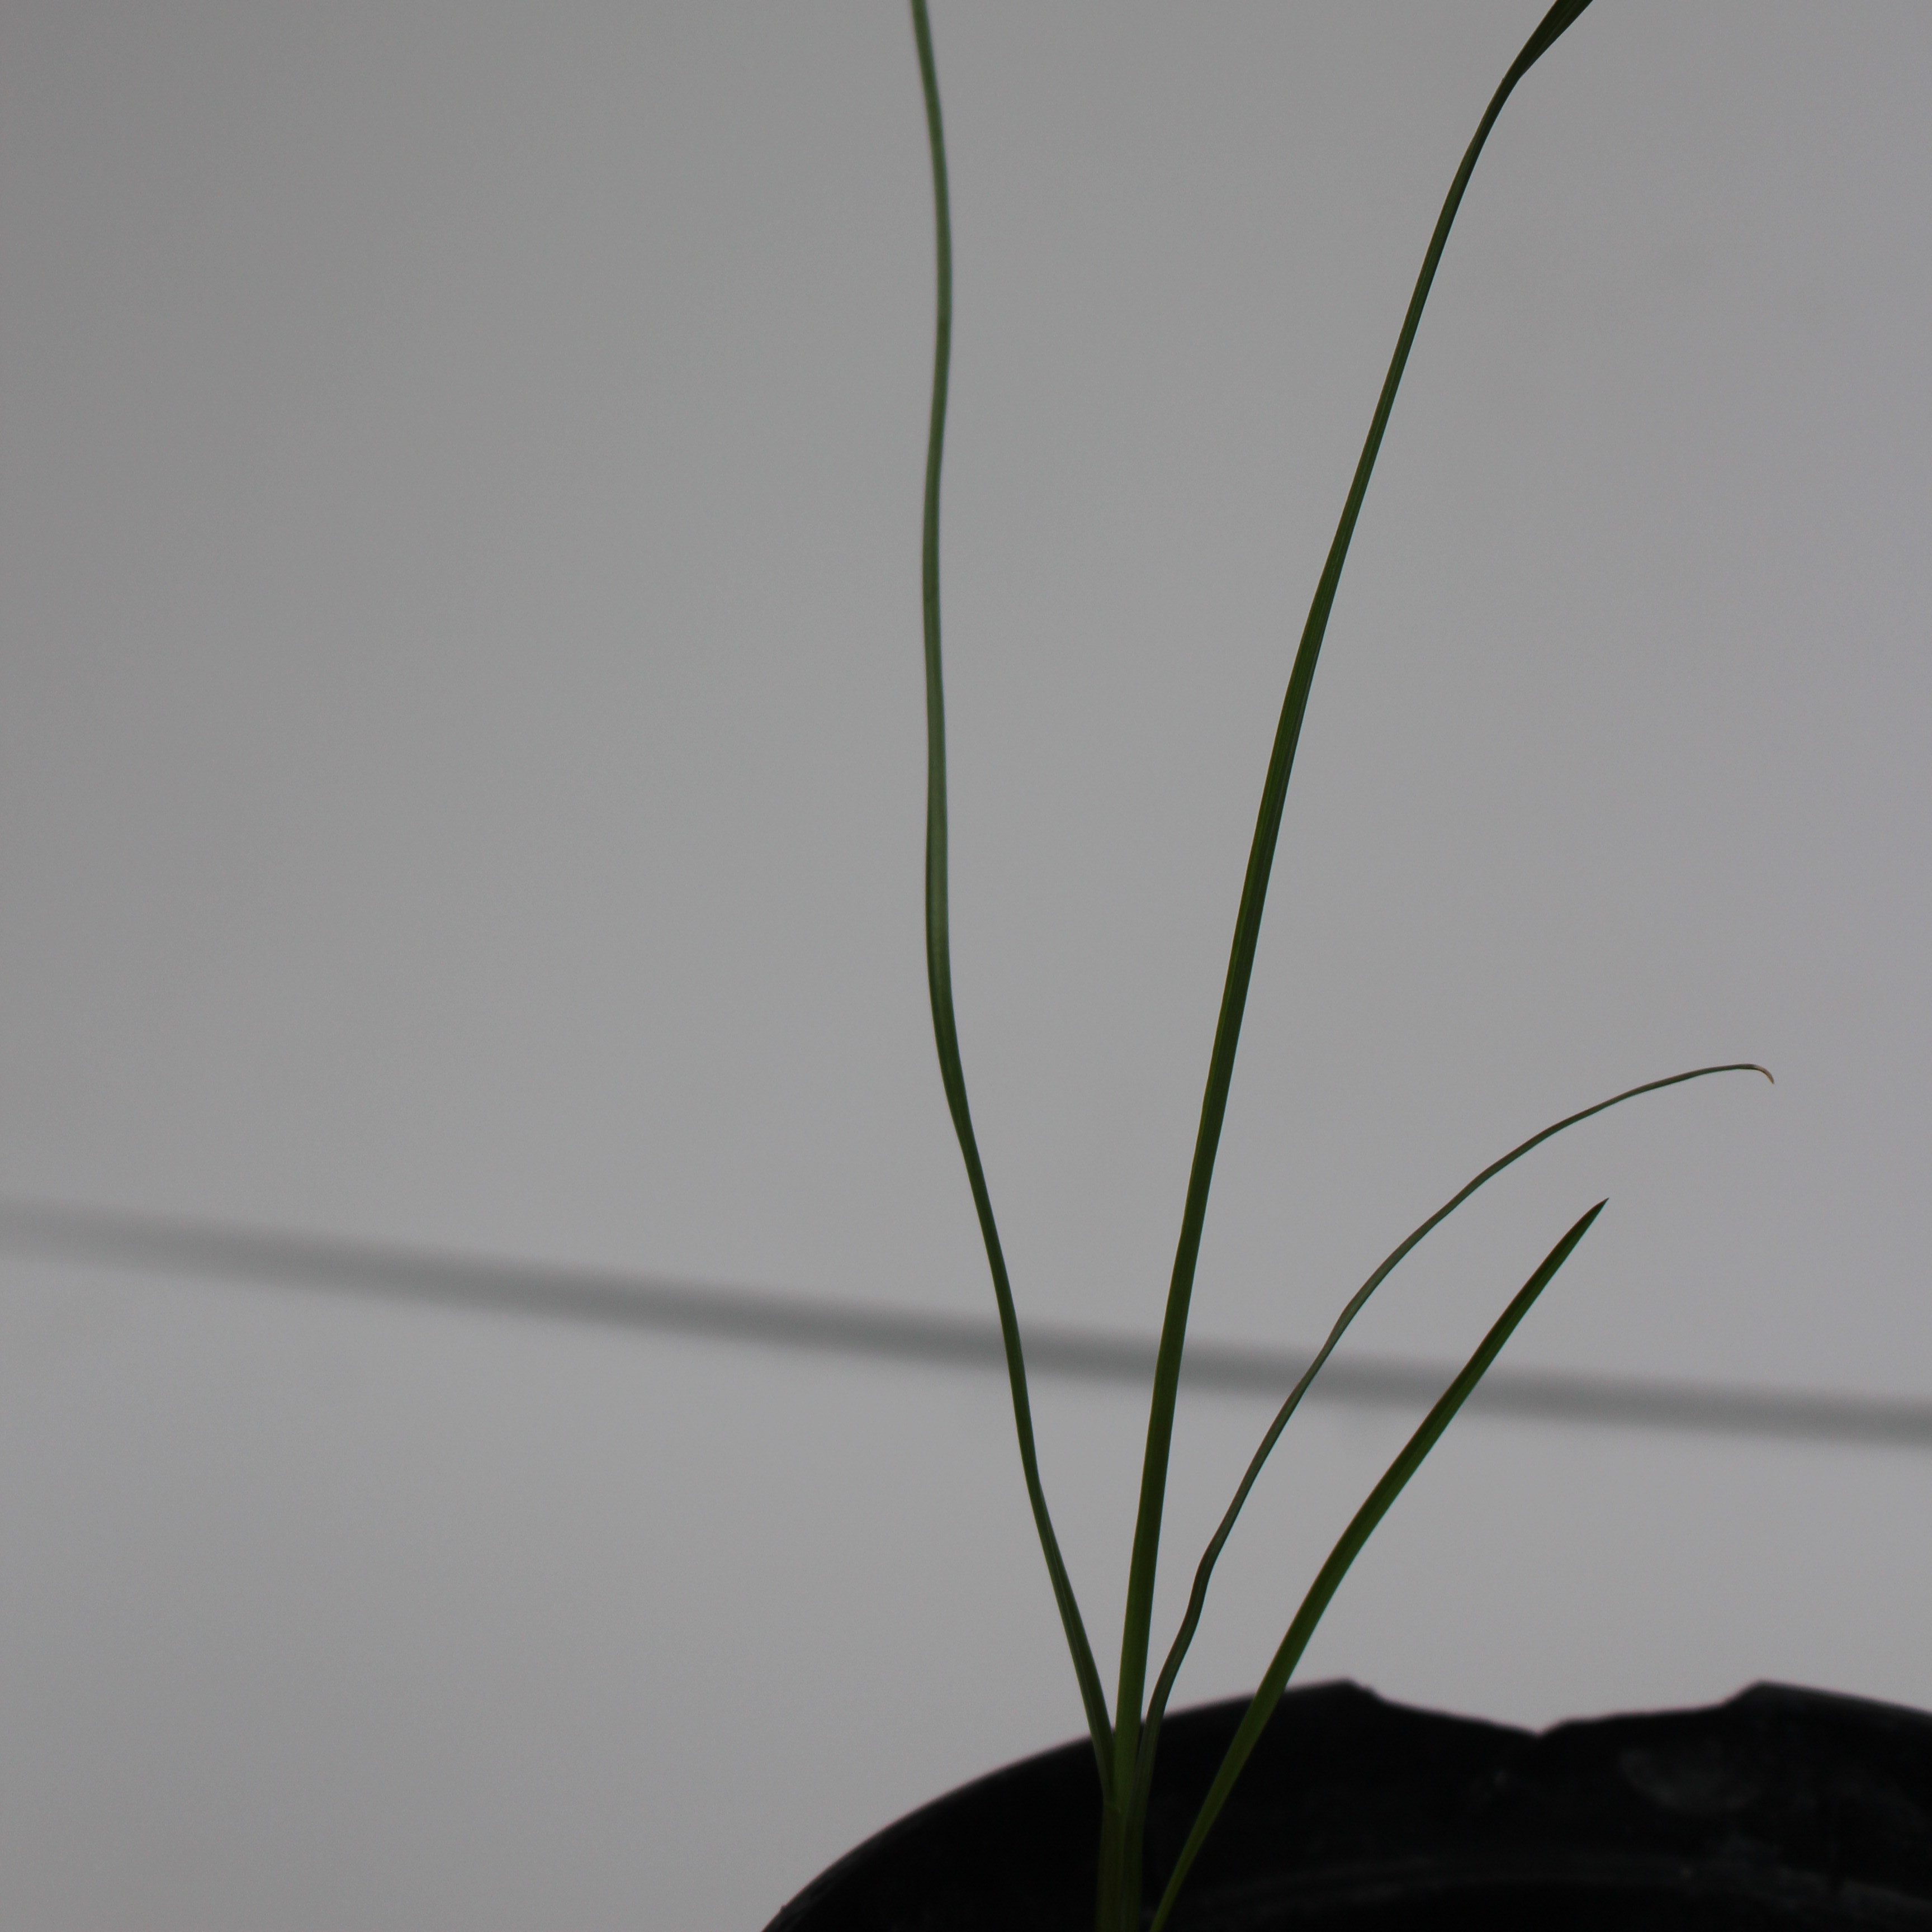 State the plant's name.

Lolium multiflorum
